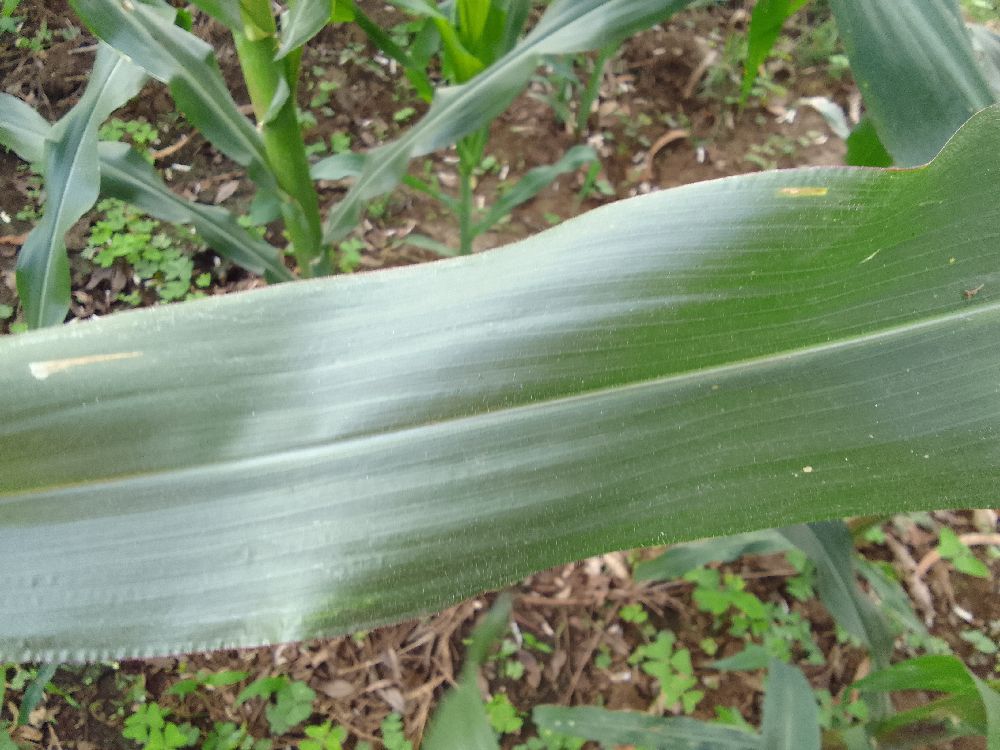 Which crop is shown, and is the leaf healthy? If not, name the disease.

maize, healthy
